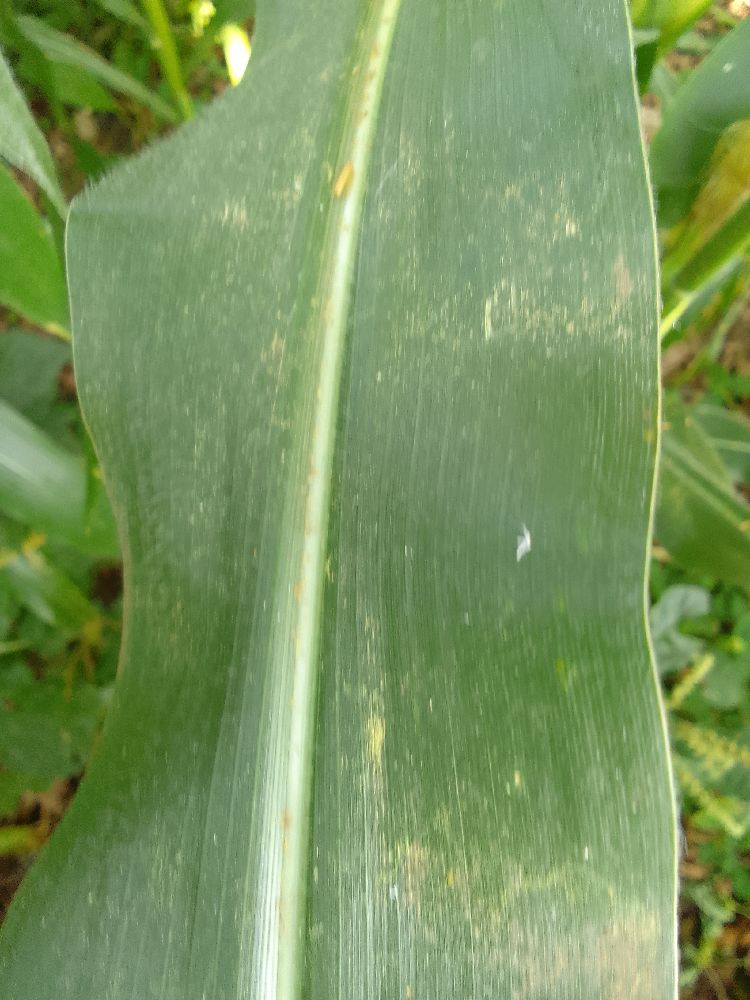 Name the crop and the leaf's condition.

maize, healthy
